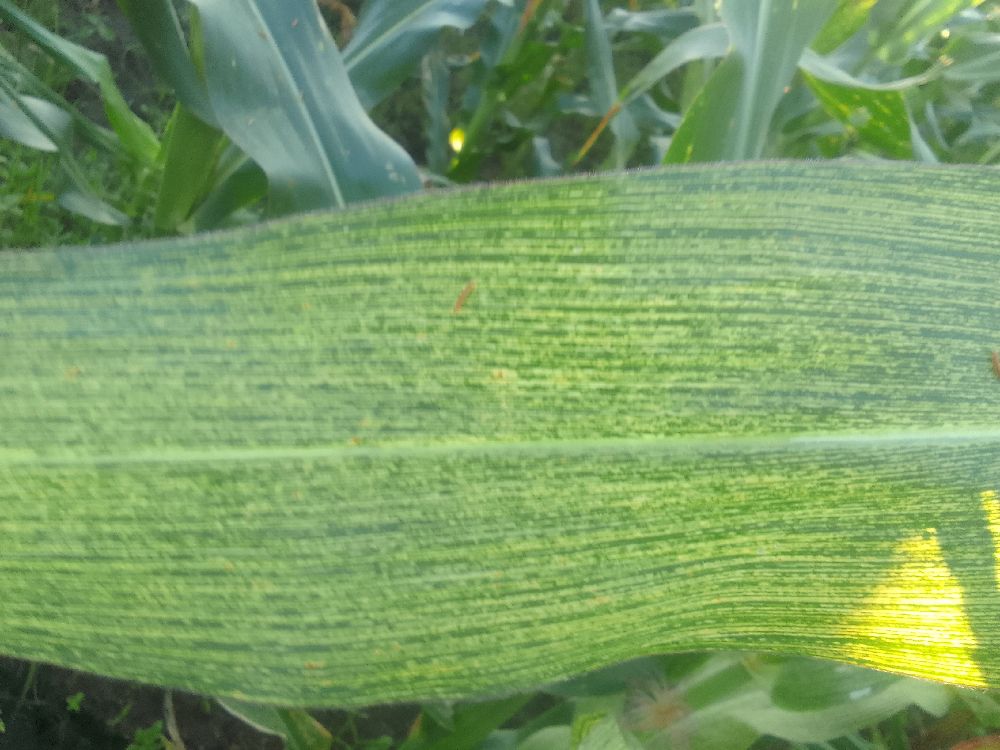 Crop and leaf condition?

maize, maize streak virus
